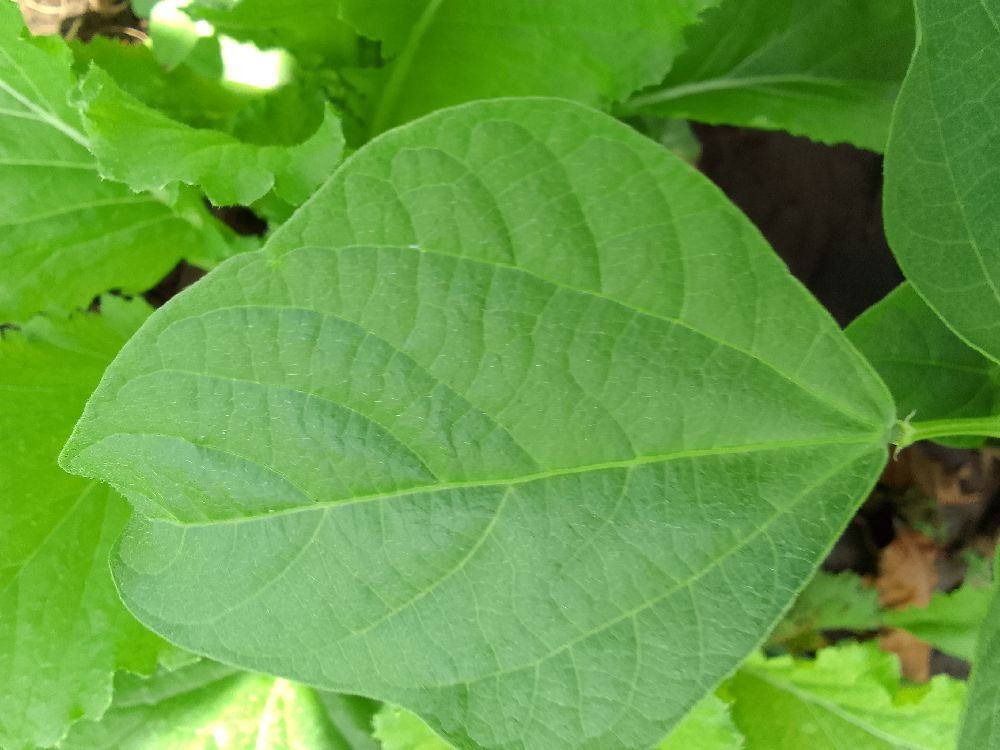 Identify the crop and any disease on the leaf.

common bean, healthy
